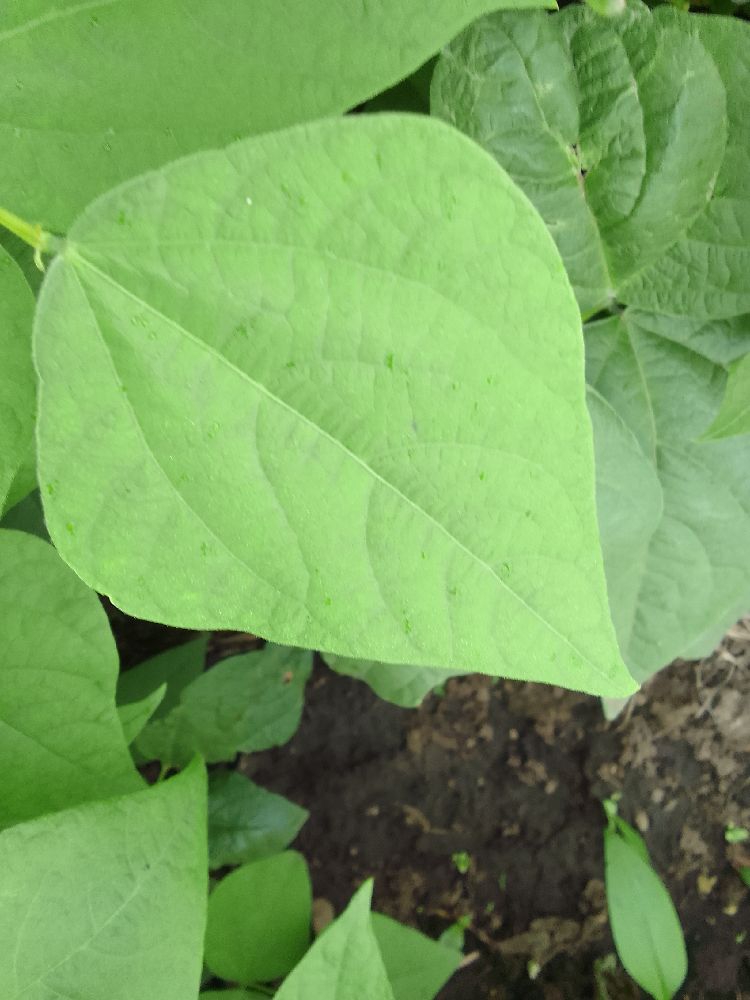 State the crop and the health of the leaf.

common bean, healthy
